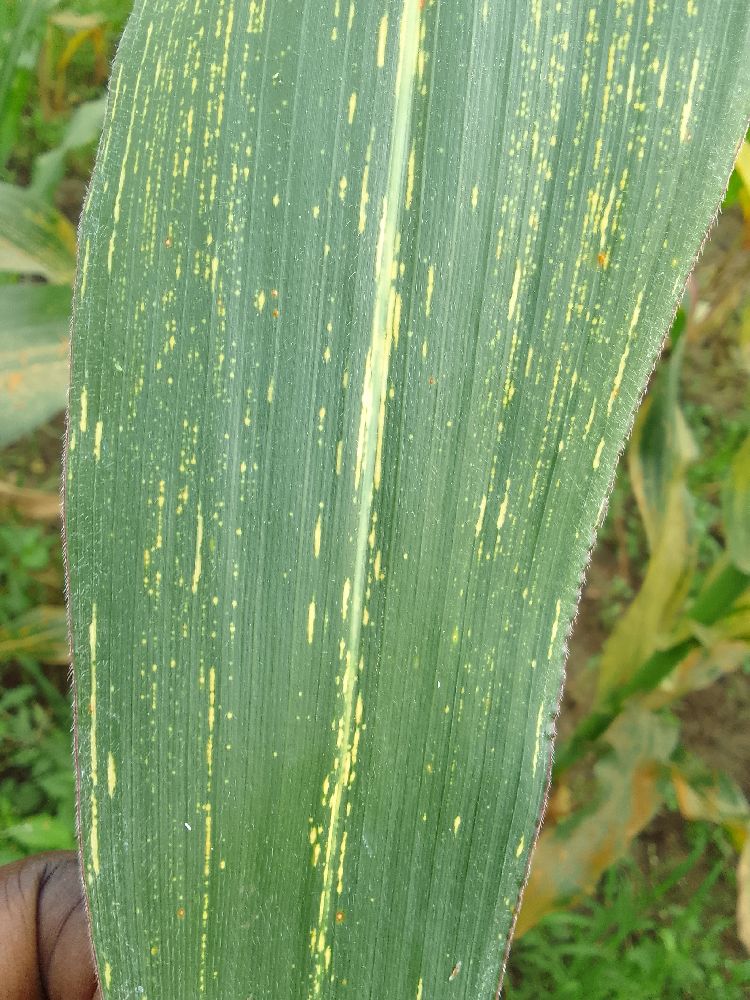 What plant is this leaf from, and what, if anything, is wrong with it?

maize, maize streak virus
